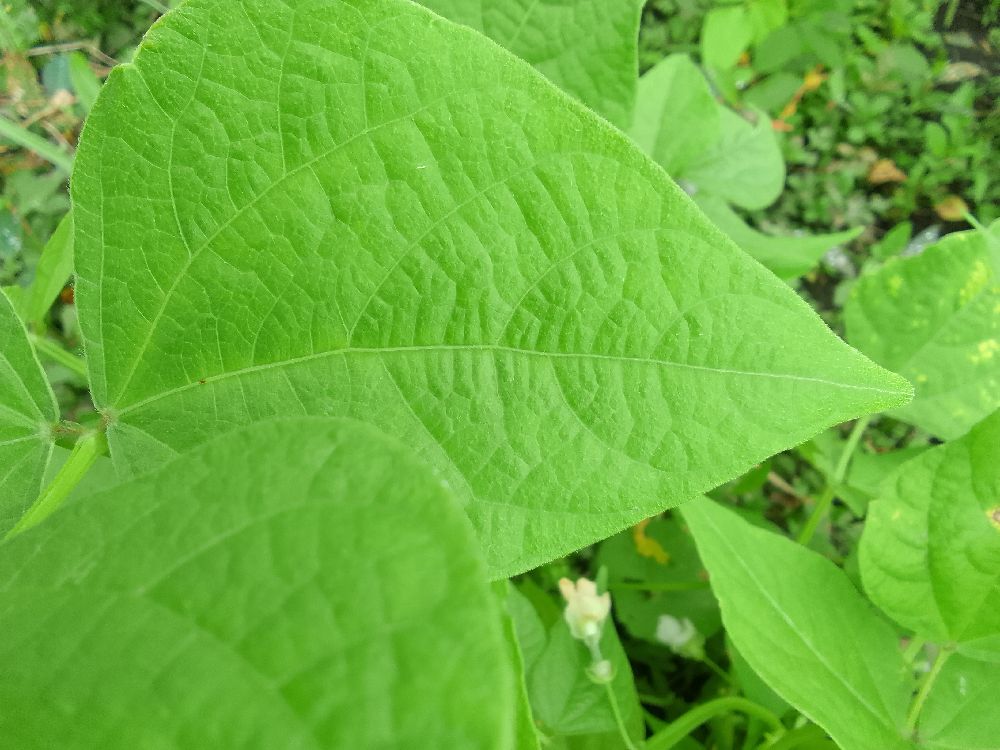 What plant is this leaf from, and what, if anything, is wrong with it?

common bean, healthy
